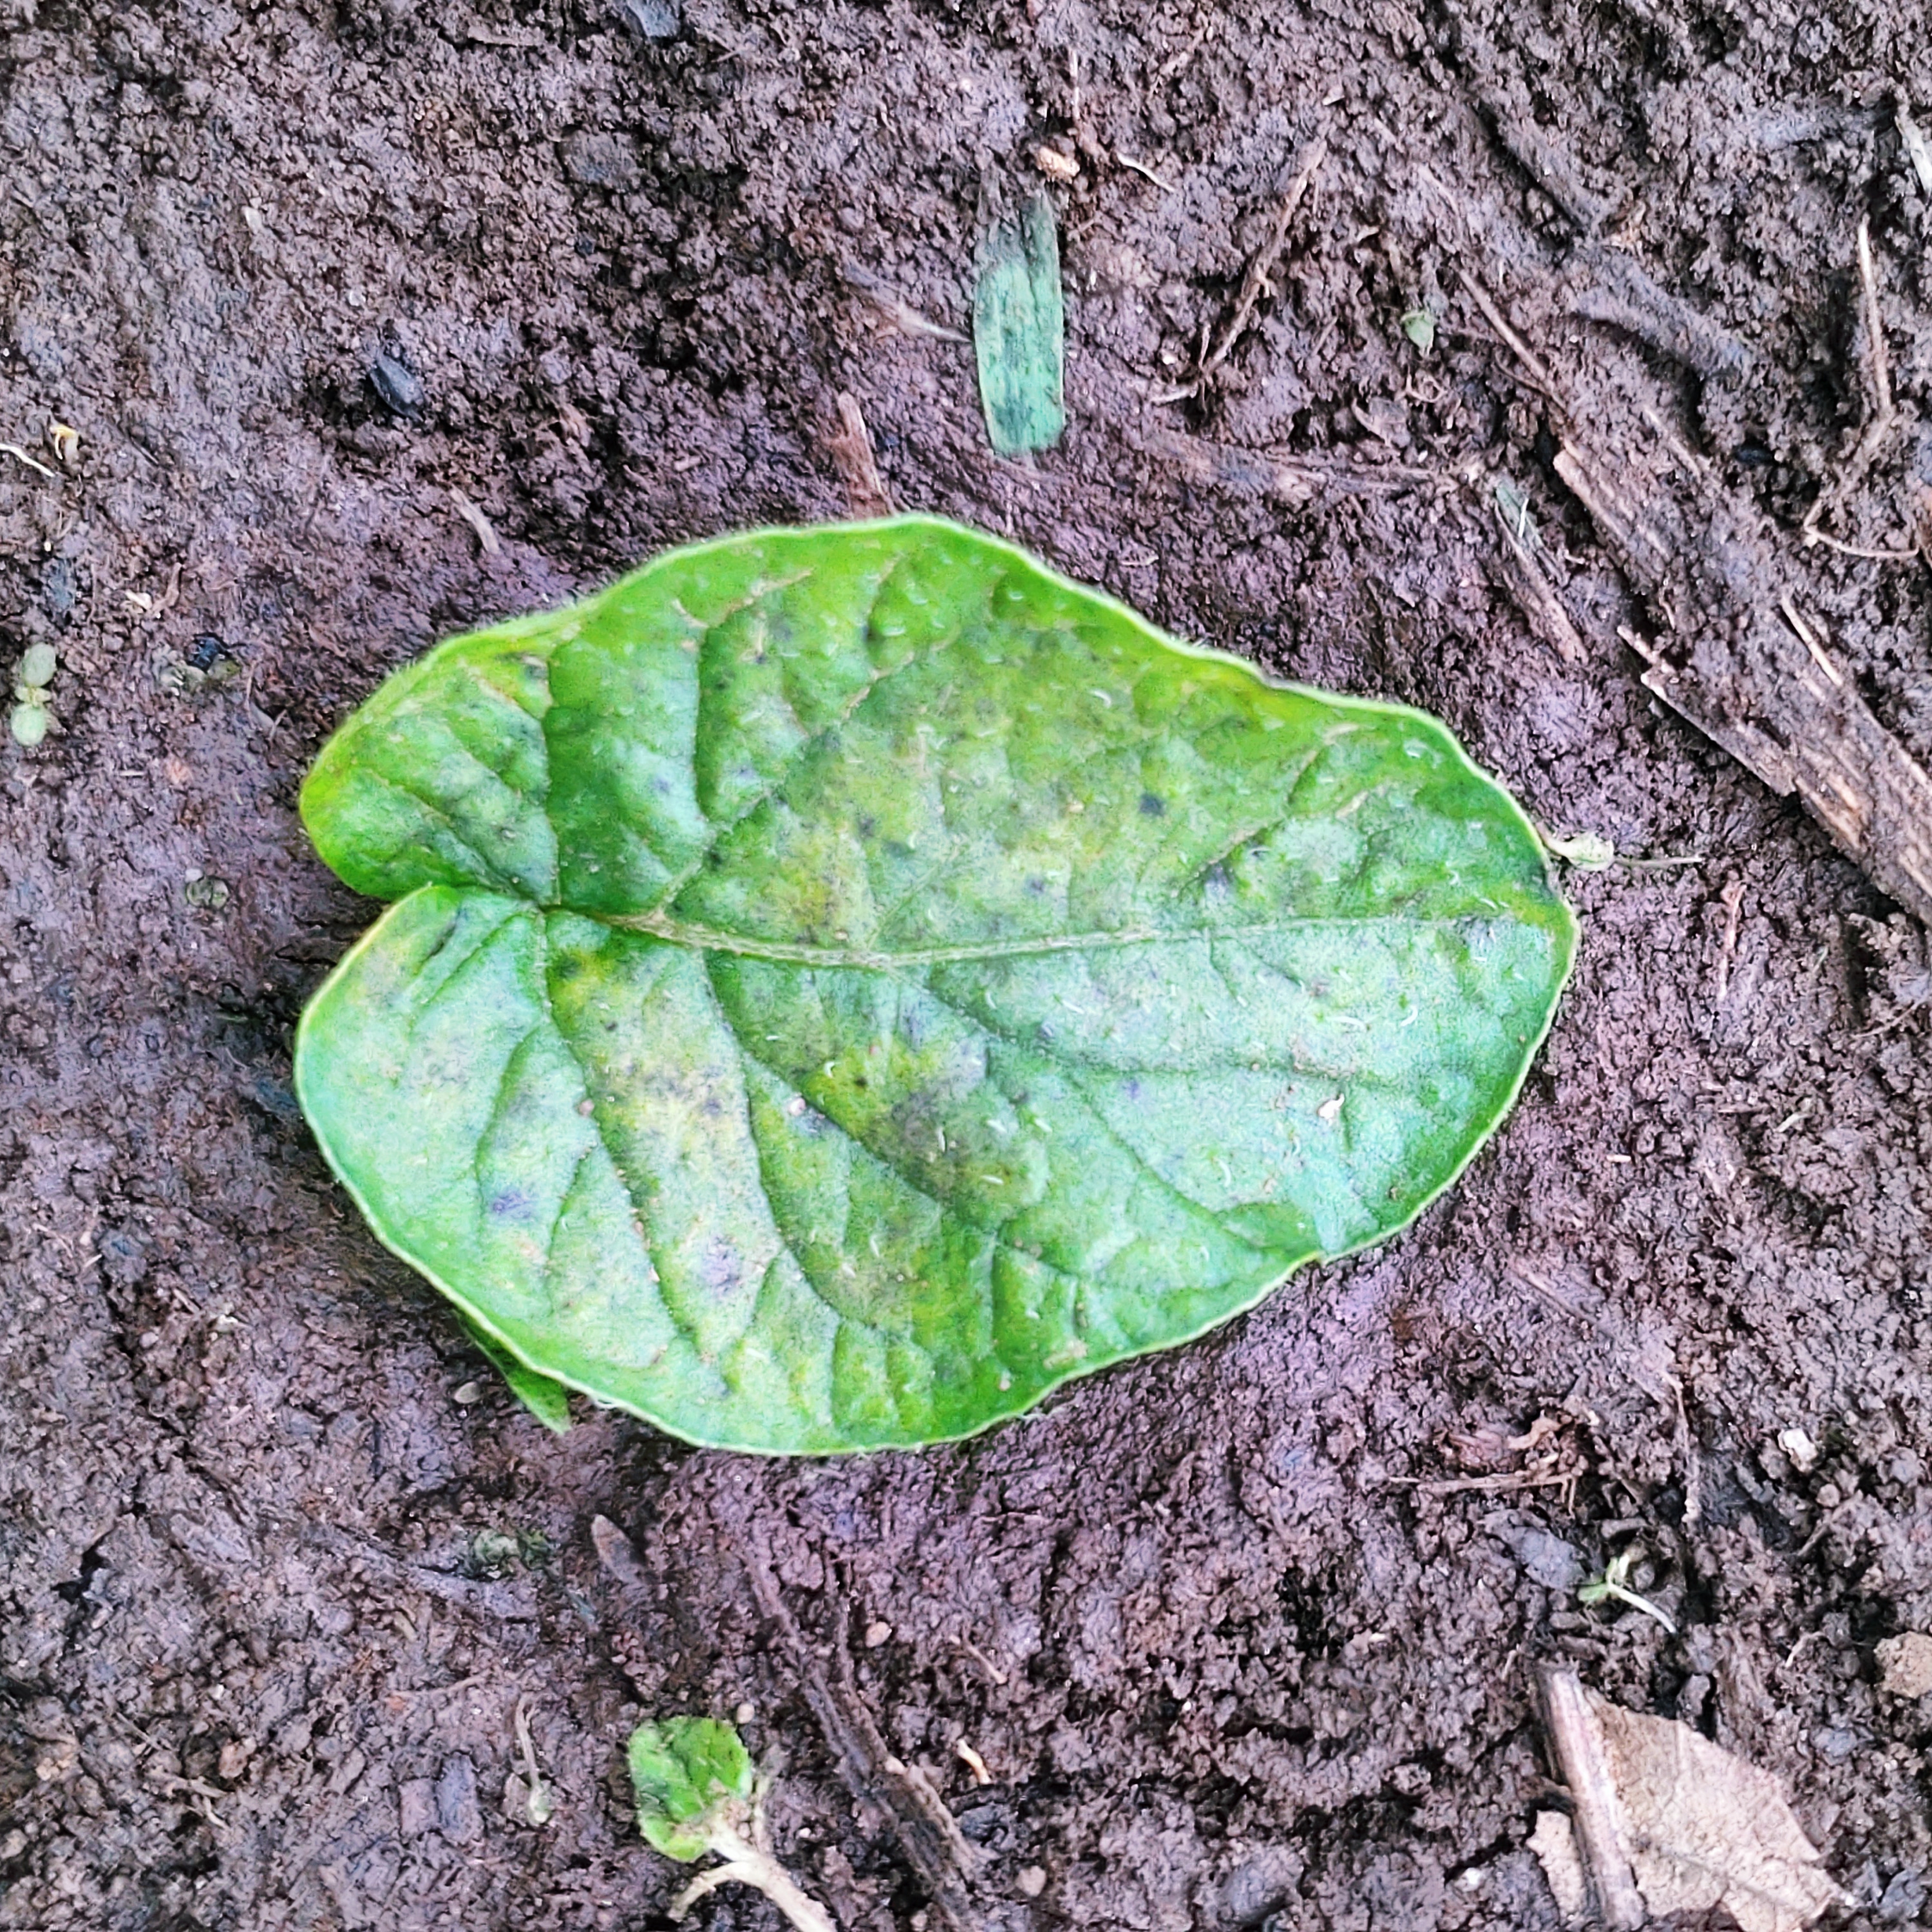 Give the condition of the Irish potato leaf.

late blight
